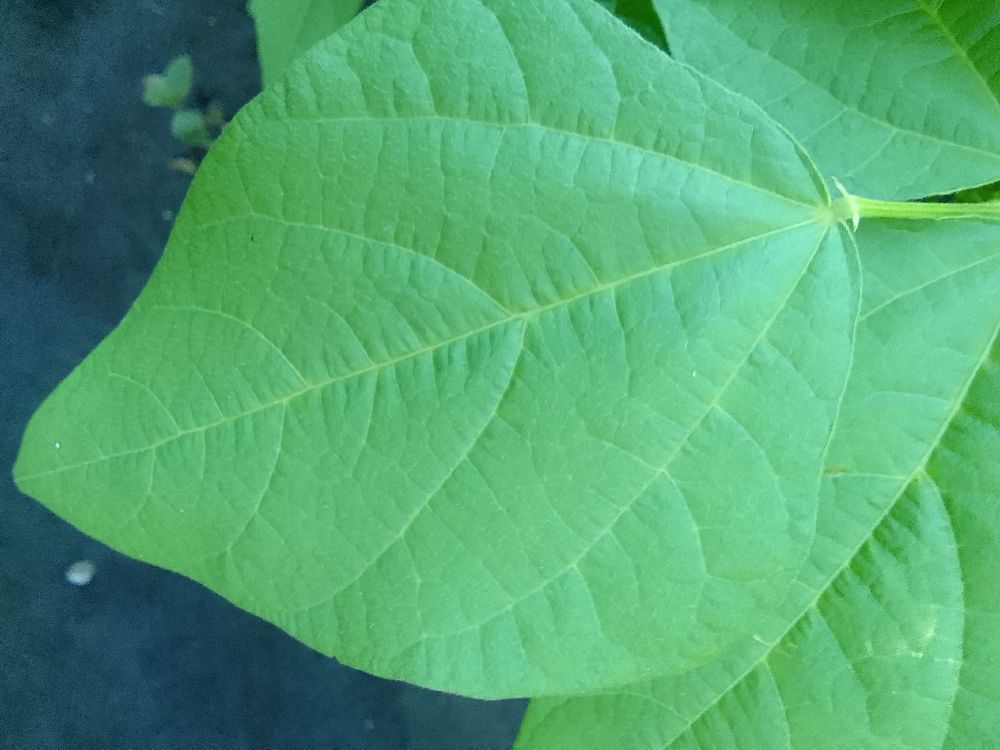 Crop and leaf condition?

common bean, healthy
